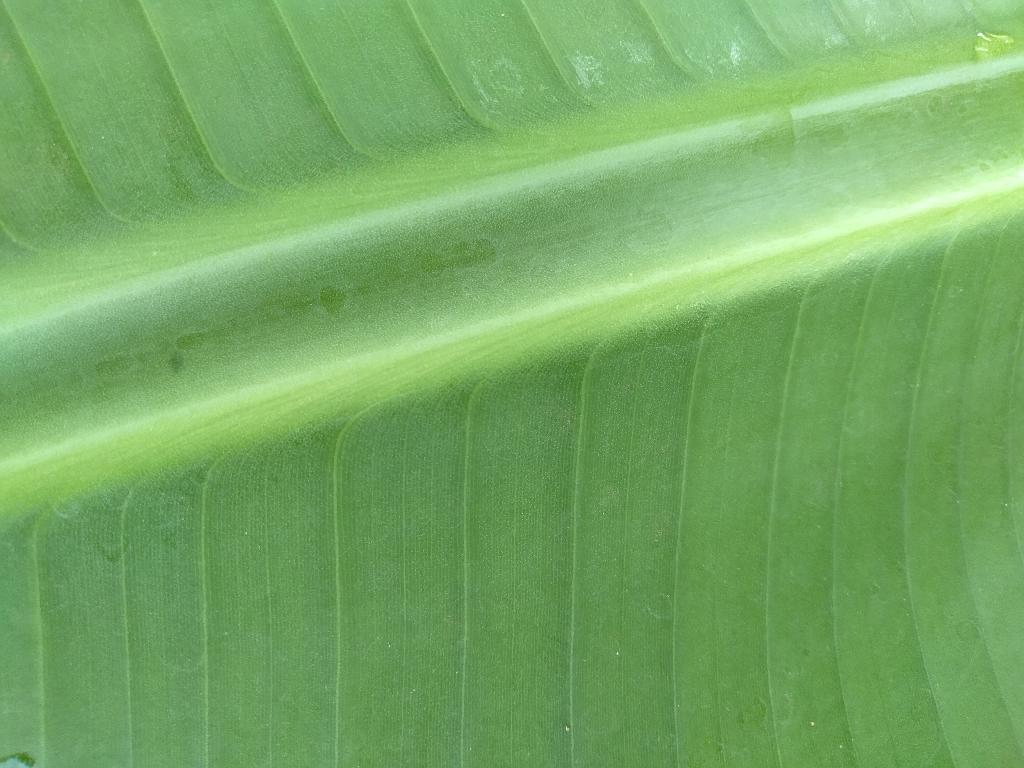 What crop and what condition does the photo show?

banana, healthy
